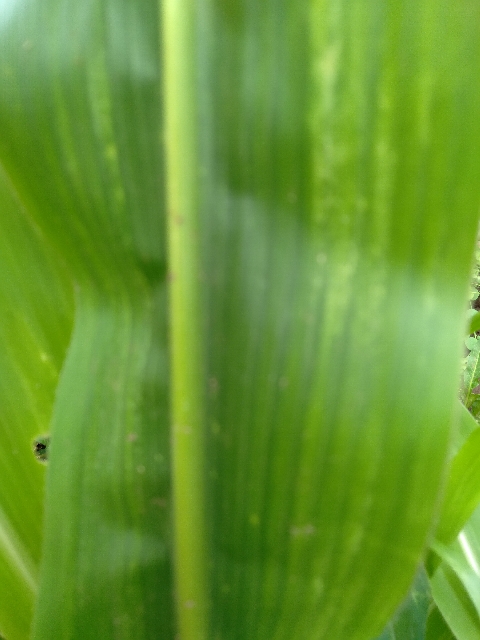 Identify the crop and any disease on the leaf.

maize, maize lethal necrosis
